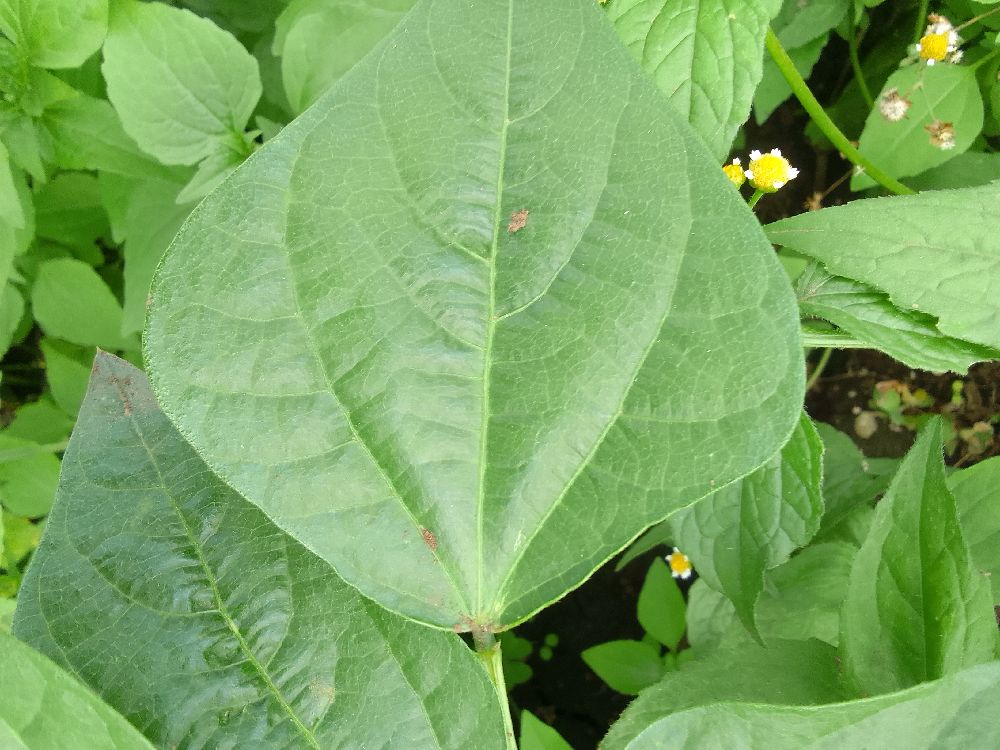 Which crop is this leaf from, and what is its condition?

common bean, healthy
